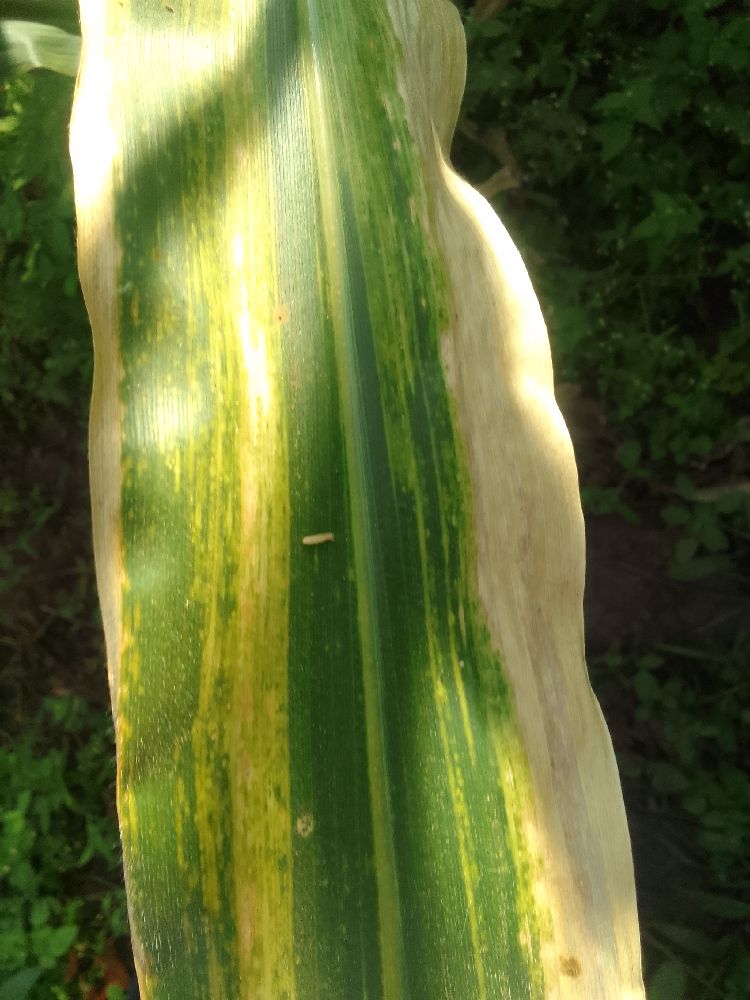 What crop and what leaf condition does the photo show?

maize, maize lethal necrosis
